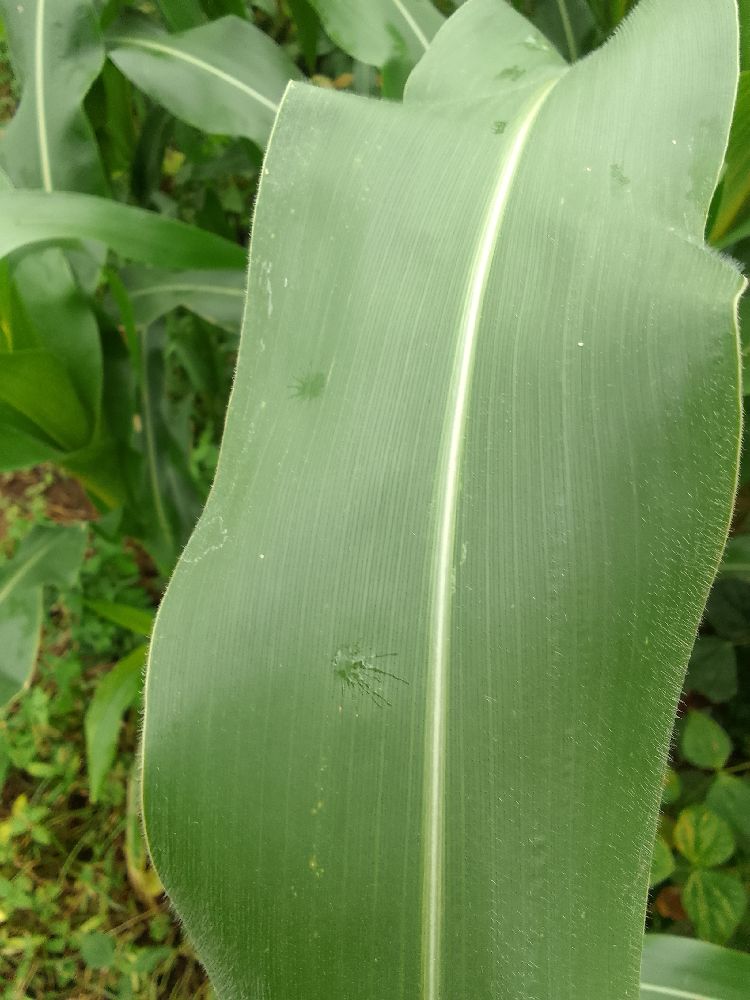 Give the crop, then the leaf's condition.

maize, healthy
